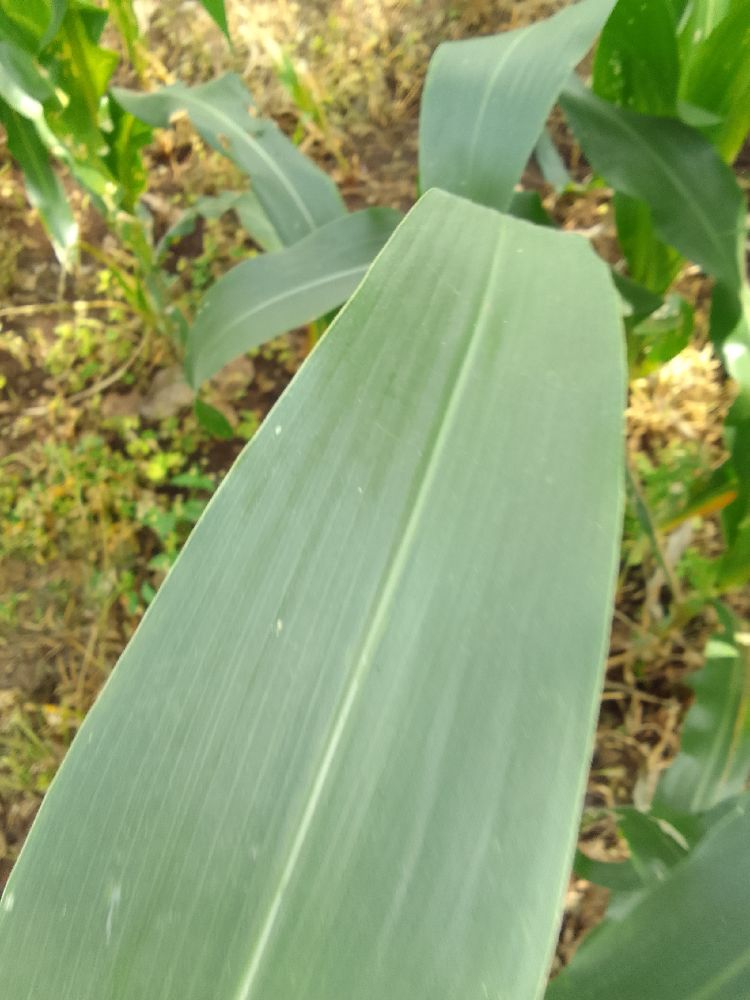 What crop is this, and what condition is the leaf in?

maize, healthy
